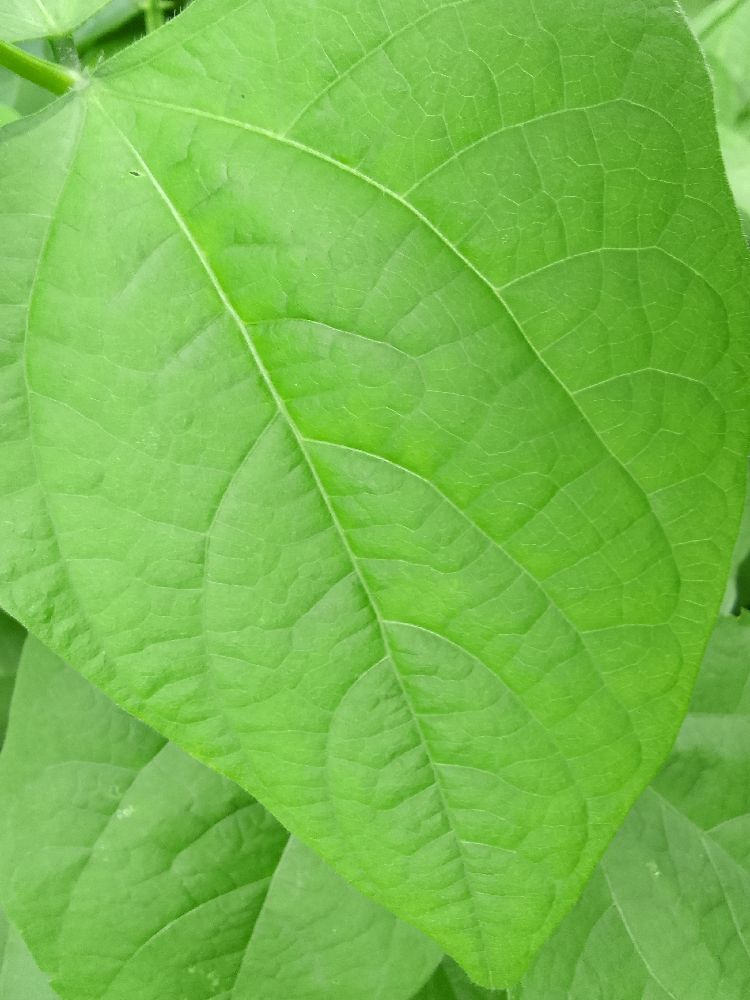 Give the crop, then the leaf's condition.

common bean, healthy
